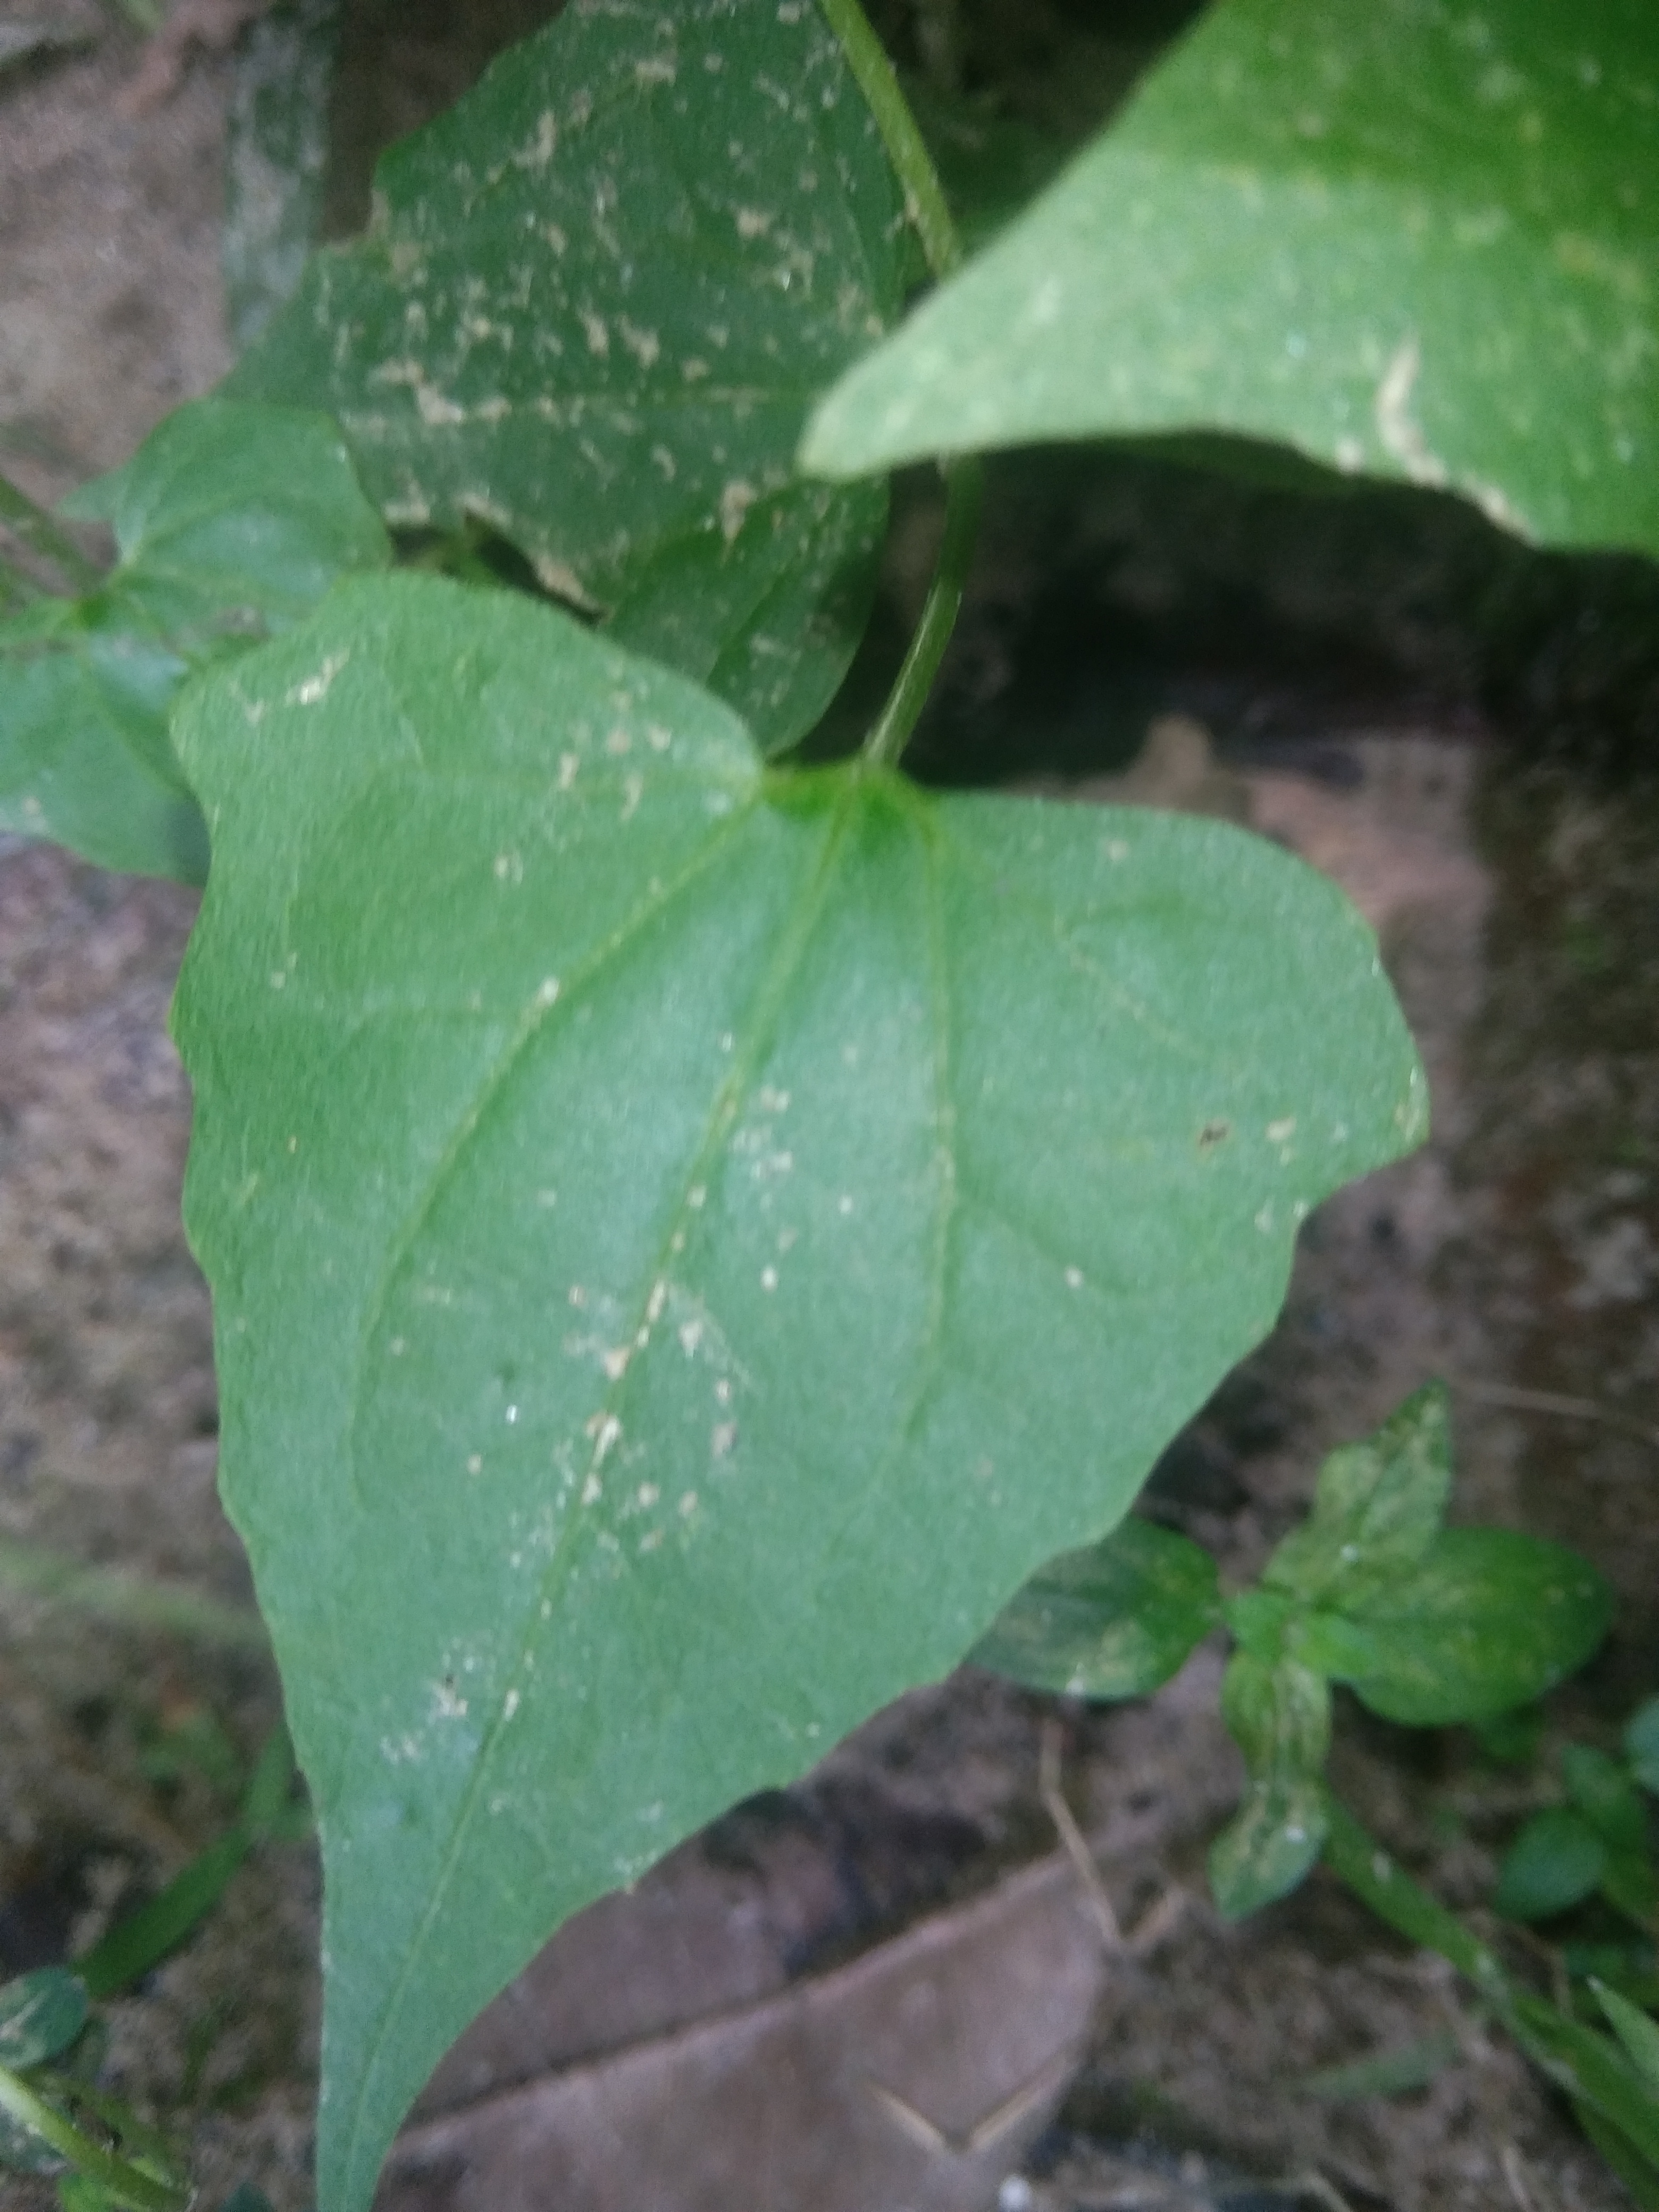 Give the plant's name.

bitter vine
